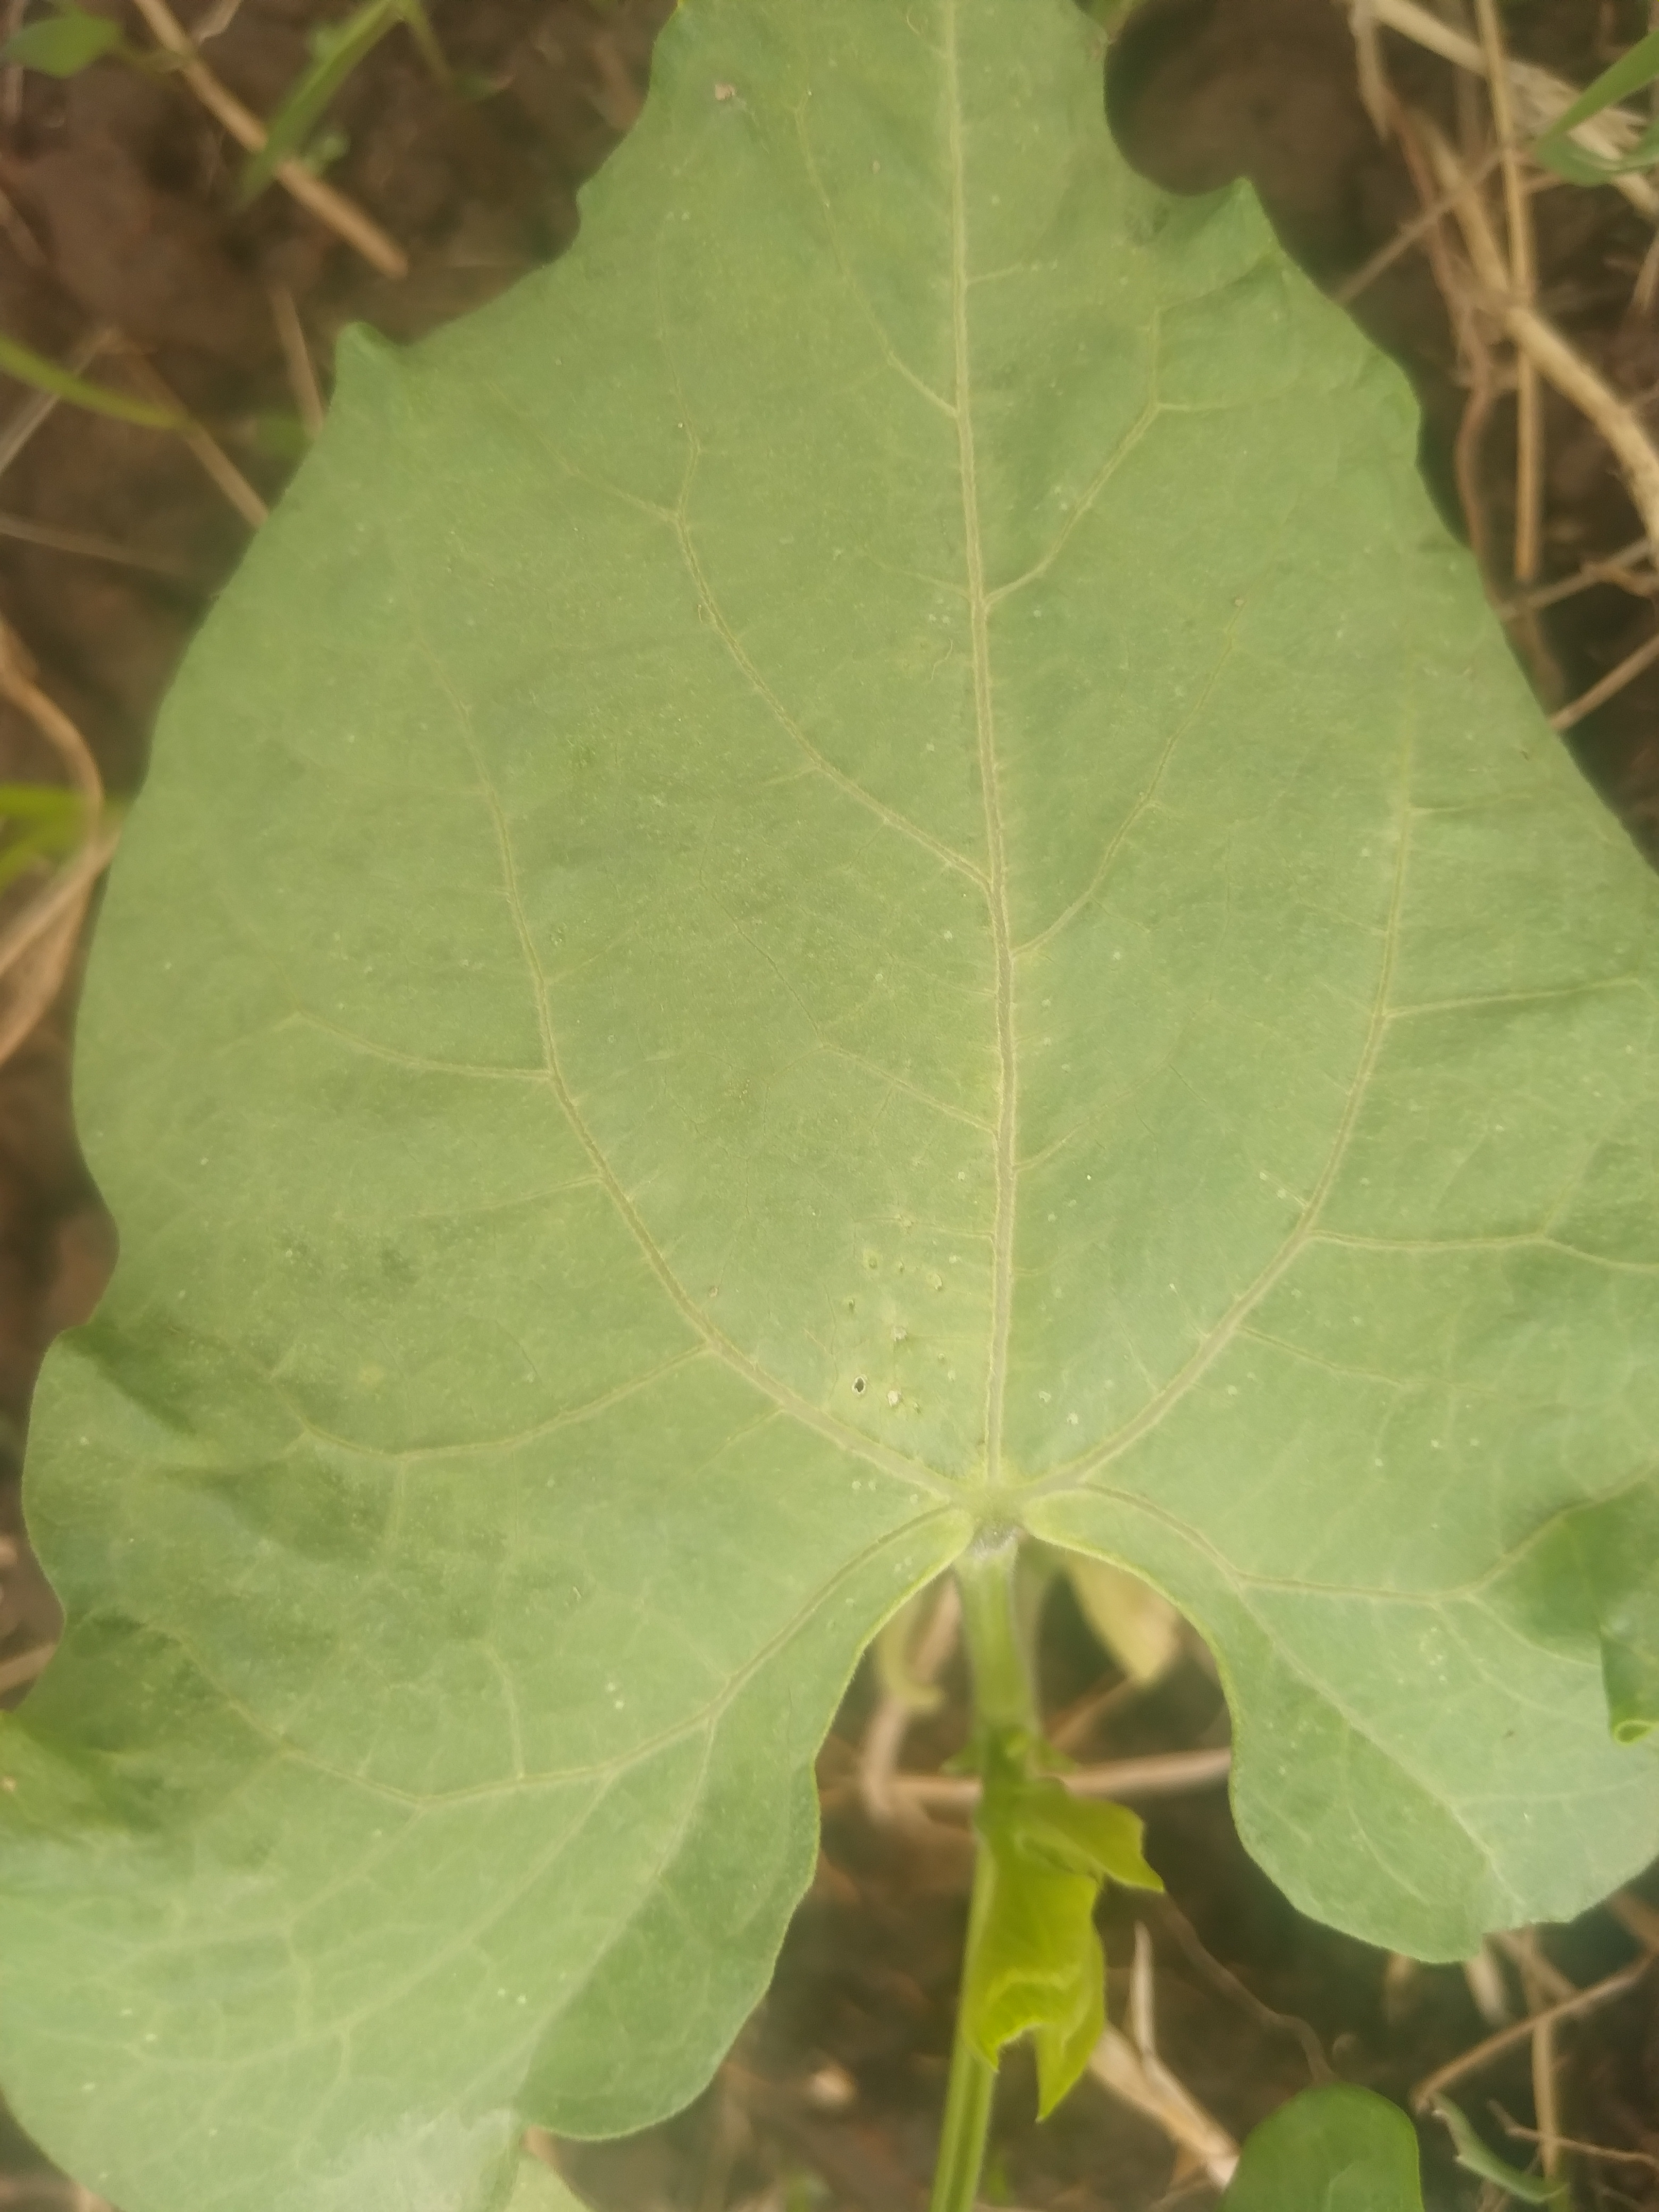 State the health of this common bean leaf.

healthy
